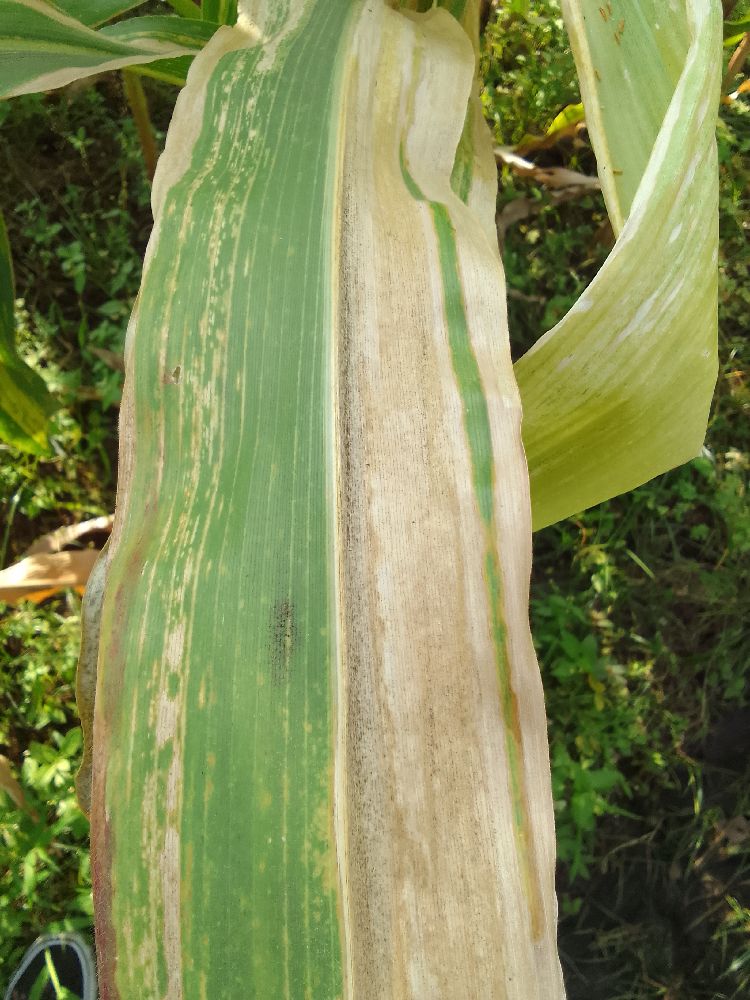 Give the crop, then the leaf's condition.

maize, maize lethal necrosis
